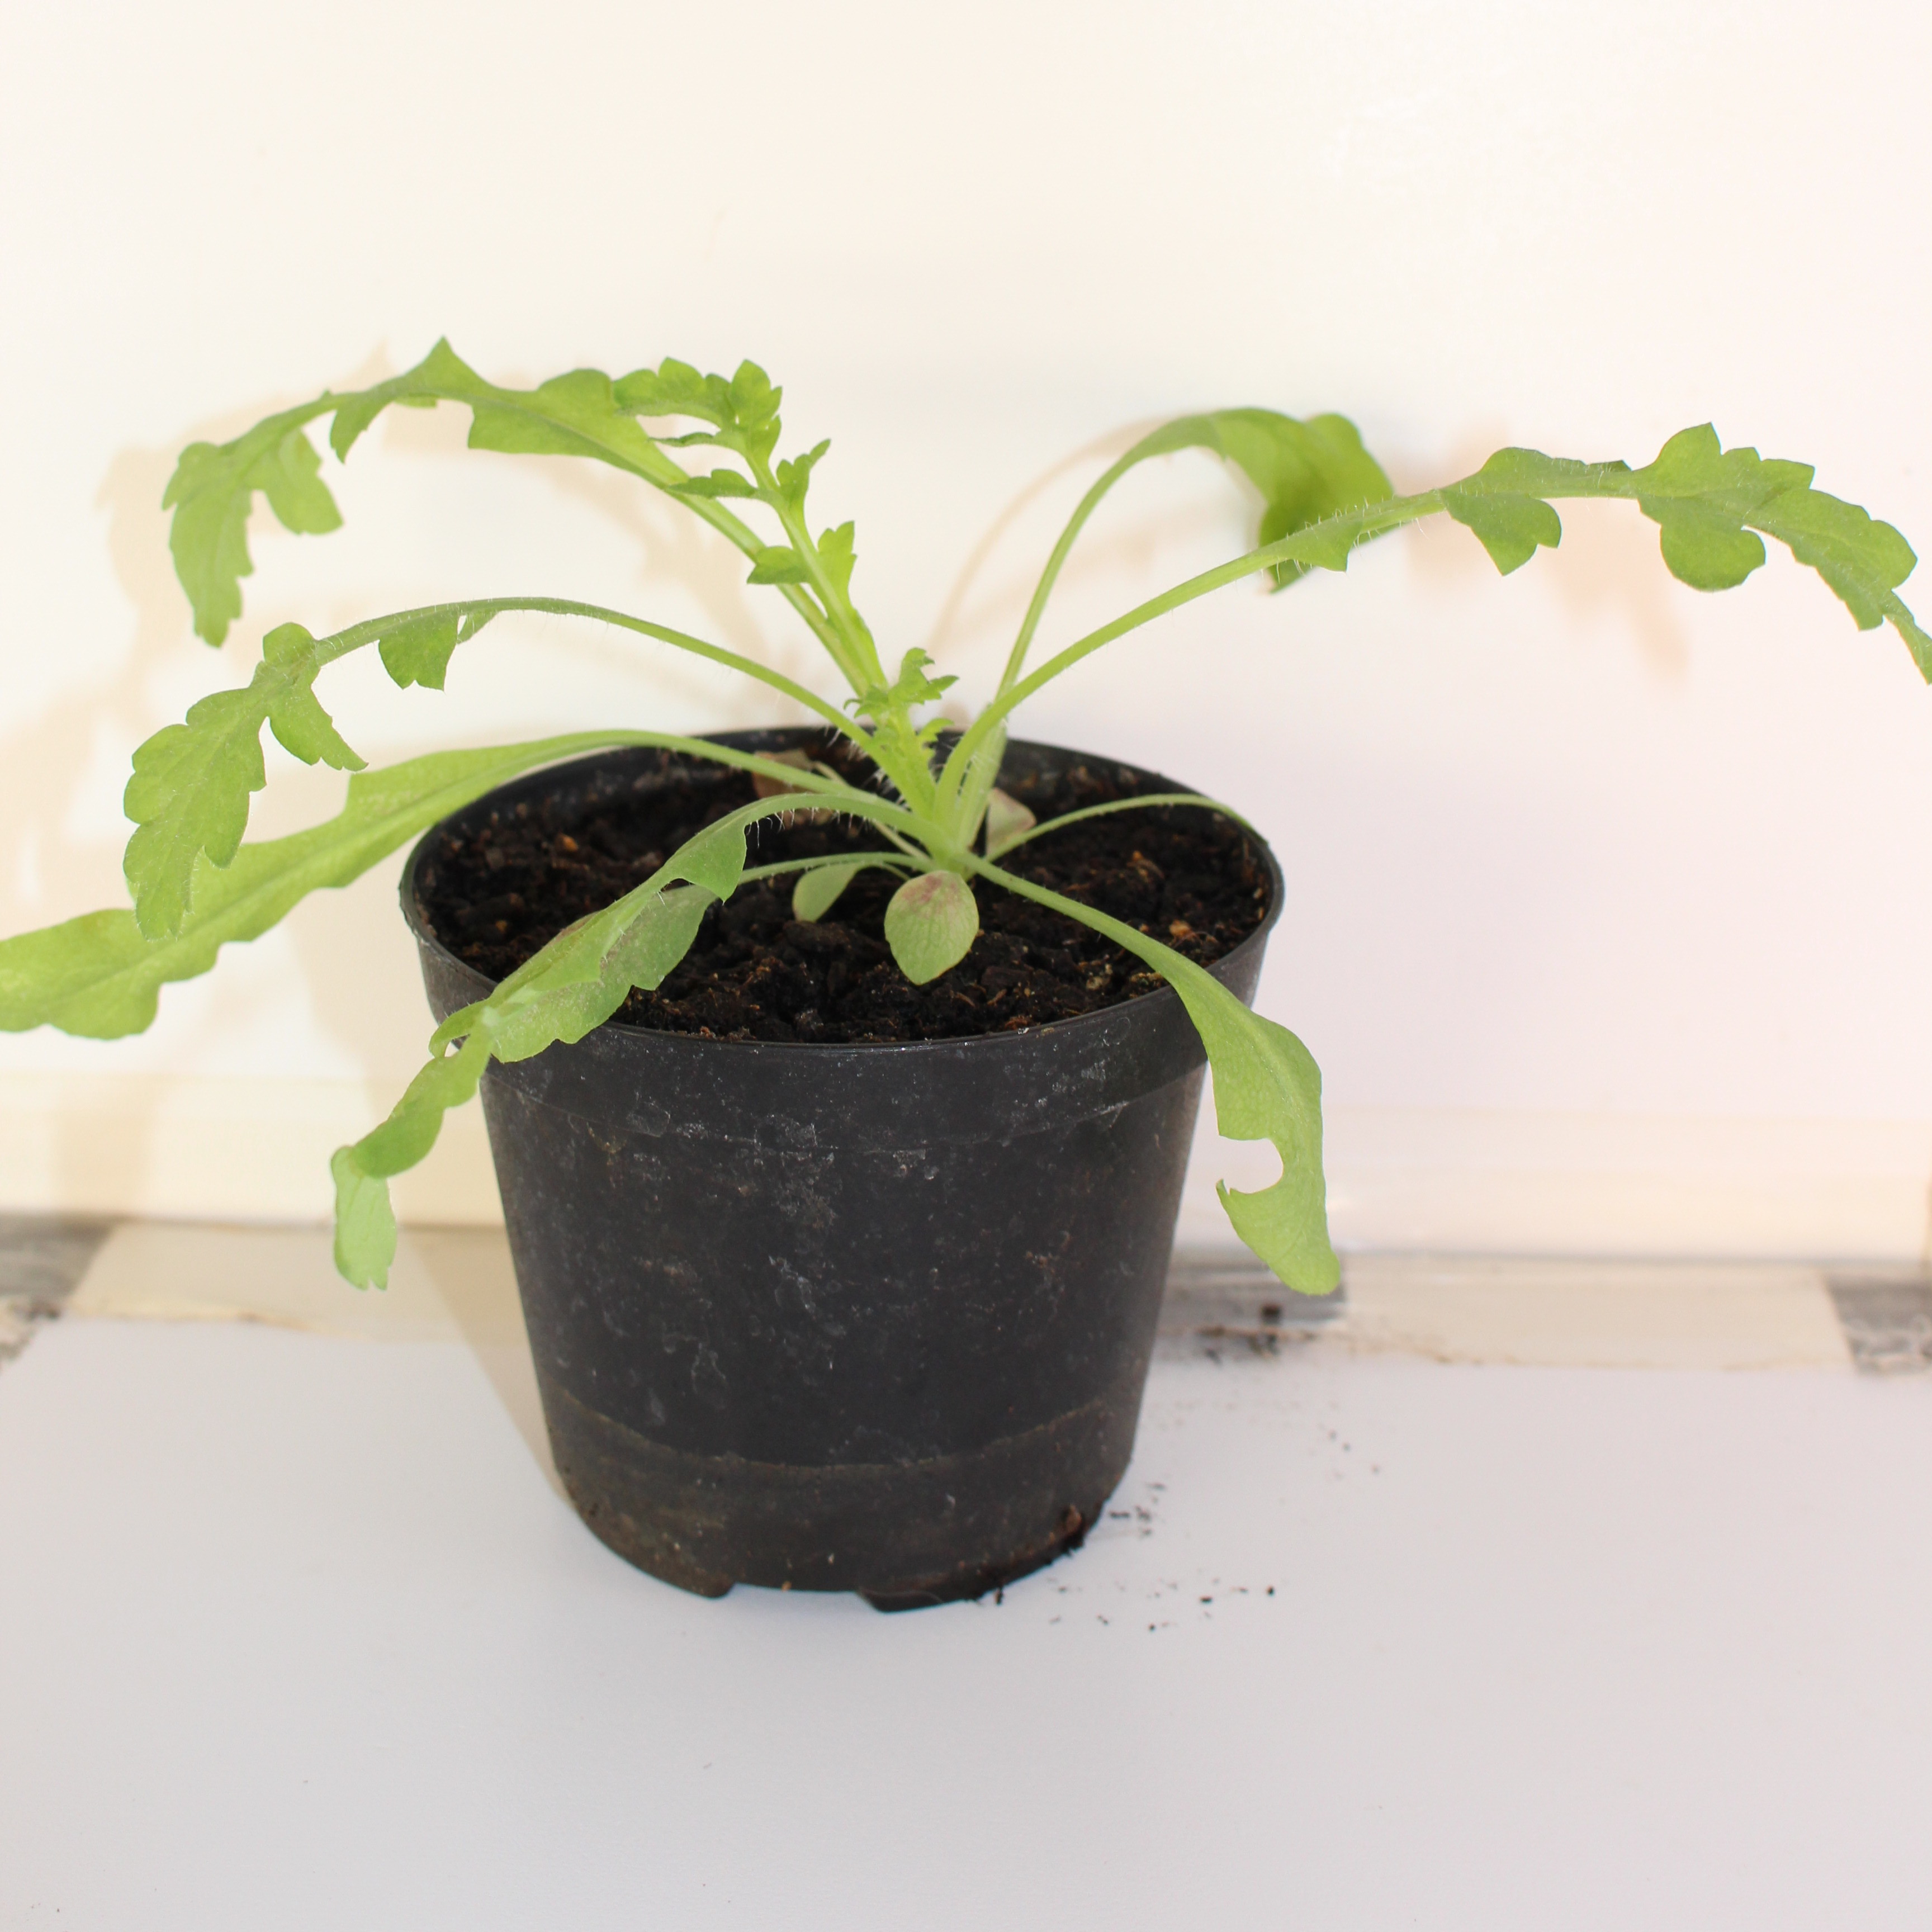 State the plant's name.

Papaver rhoeas
